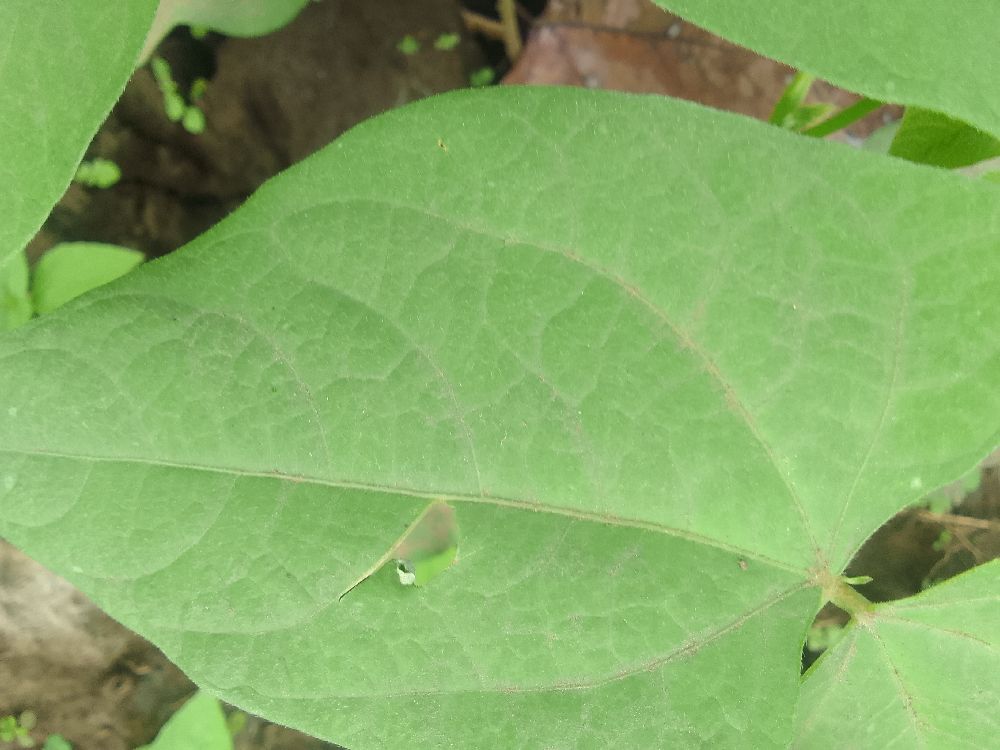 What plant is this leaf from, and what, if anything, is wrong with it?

common bean, healthy
